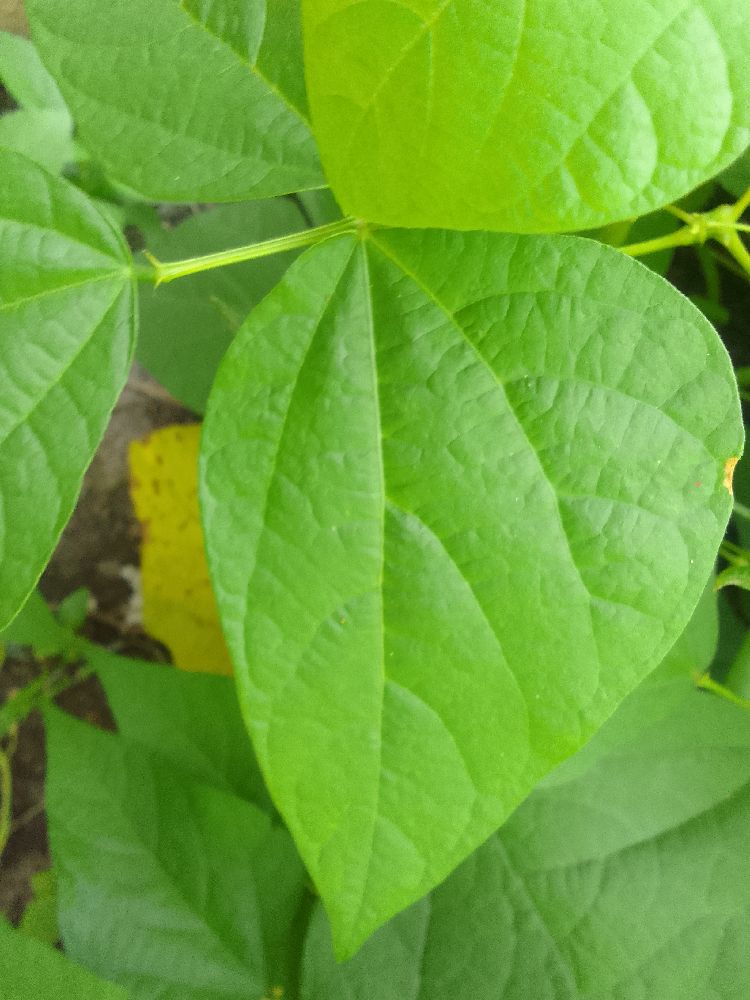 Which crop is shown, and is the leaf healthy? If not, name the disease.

common bean, healthy
